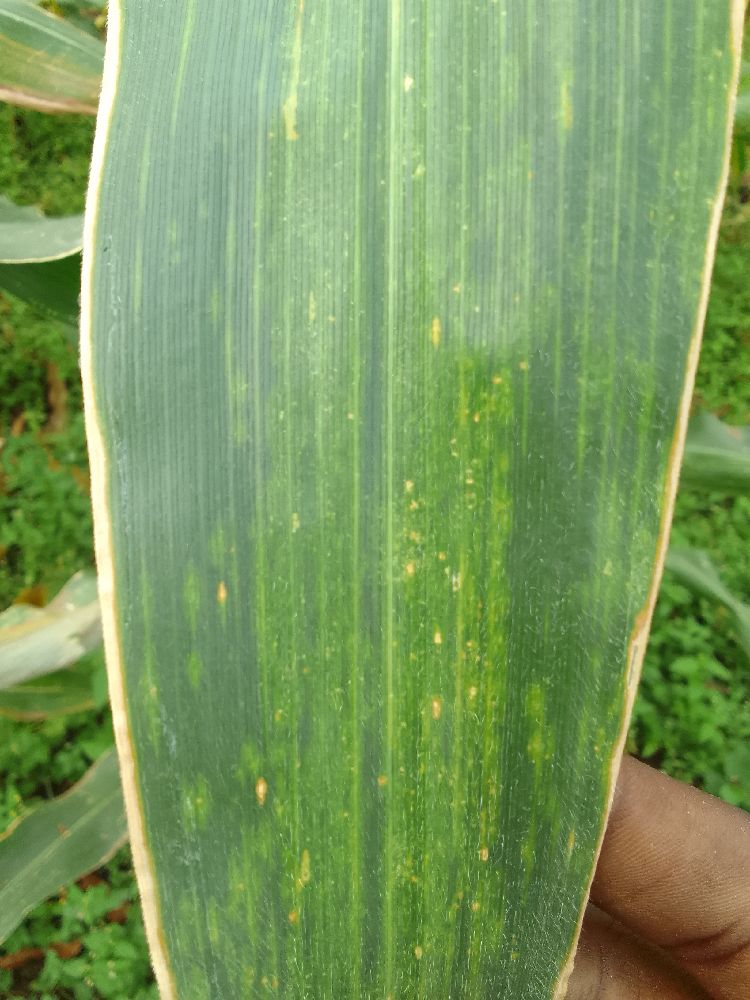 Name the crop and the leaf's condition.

maize, maize lethal necrosis
